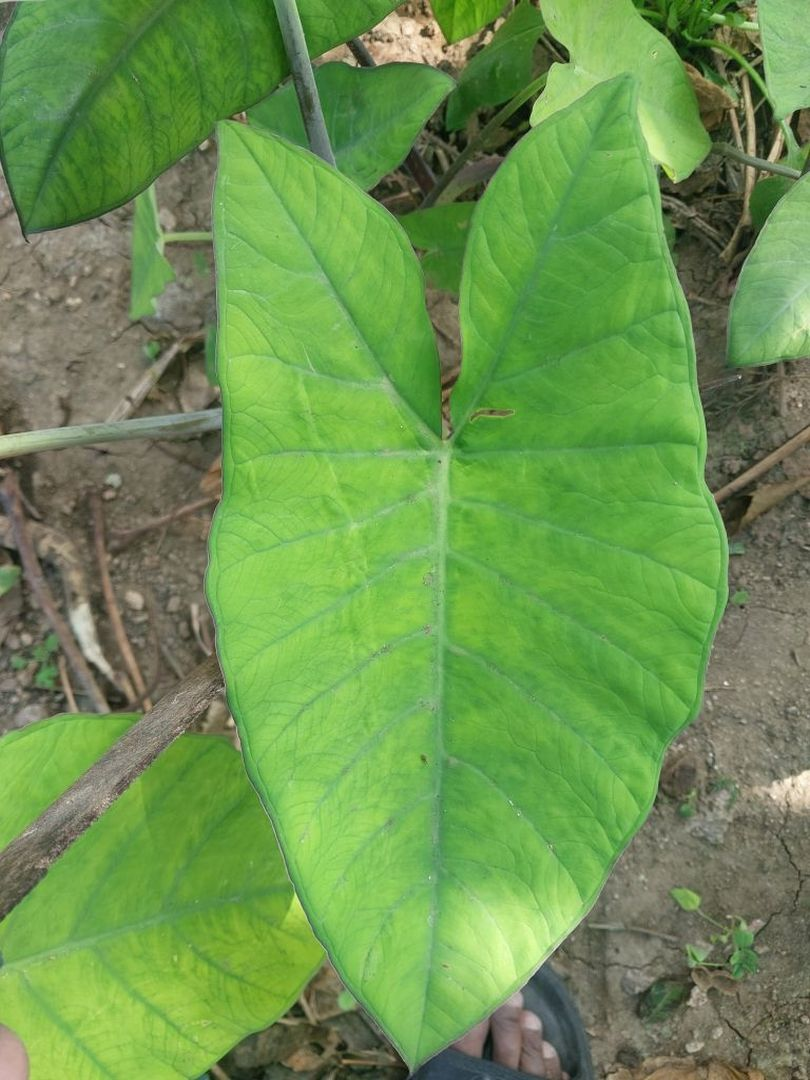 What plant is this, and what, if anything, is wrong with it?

taro, mosaic
